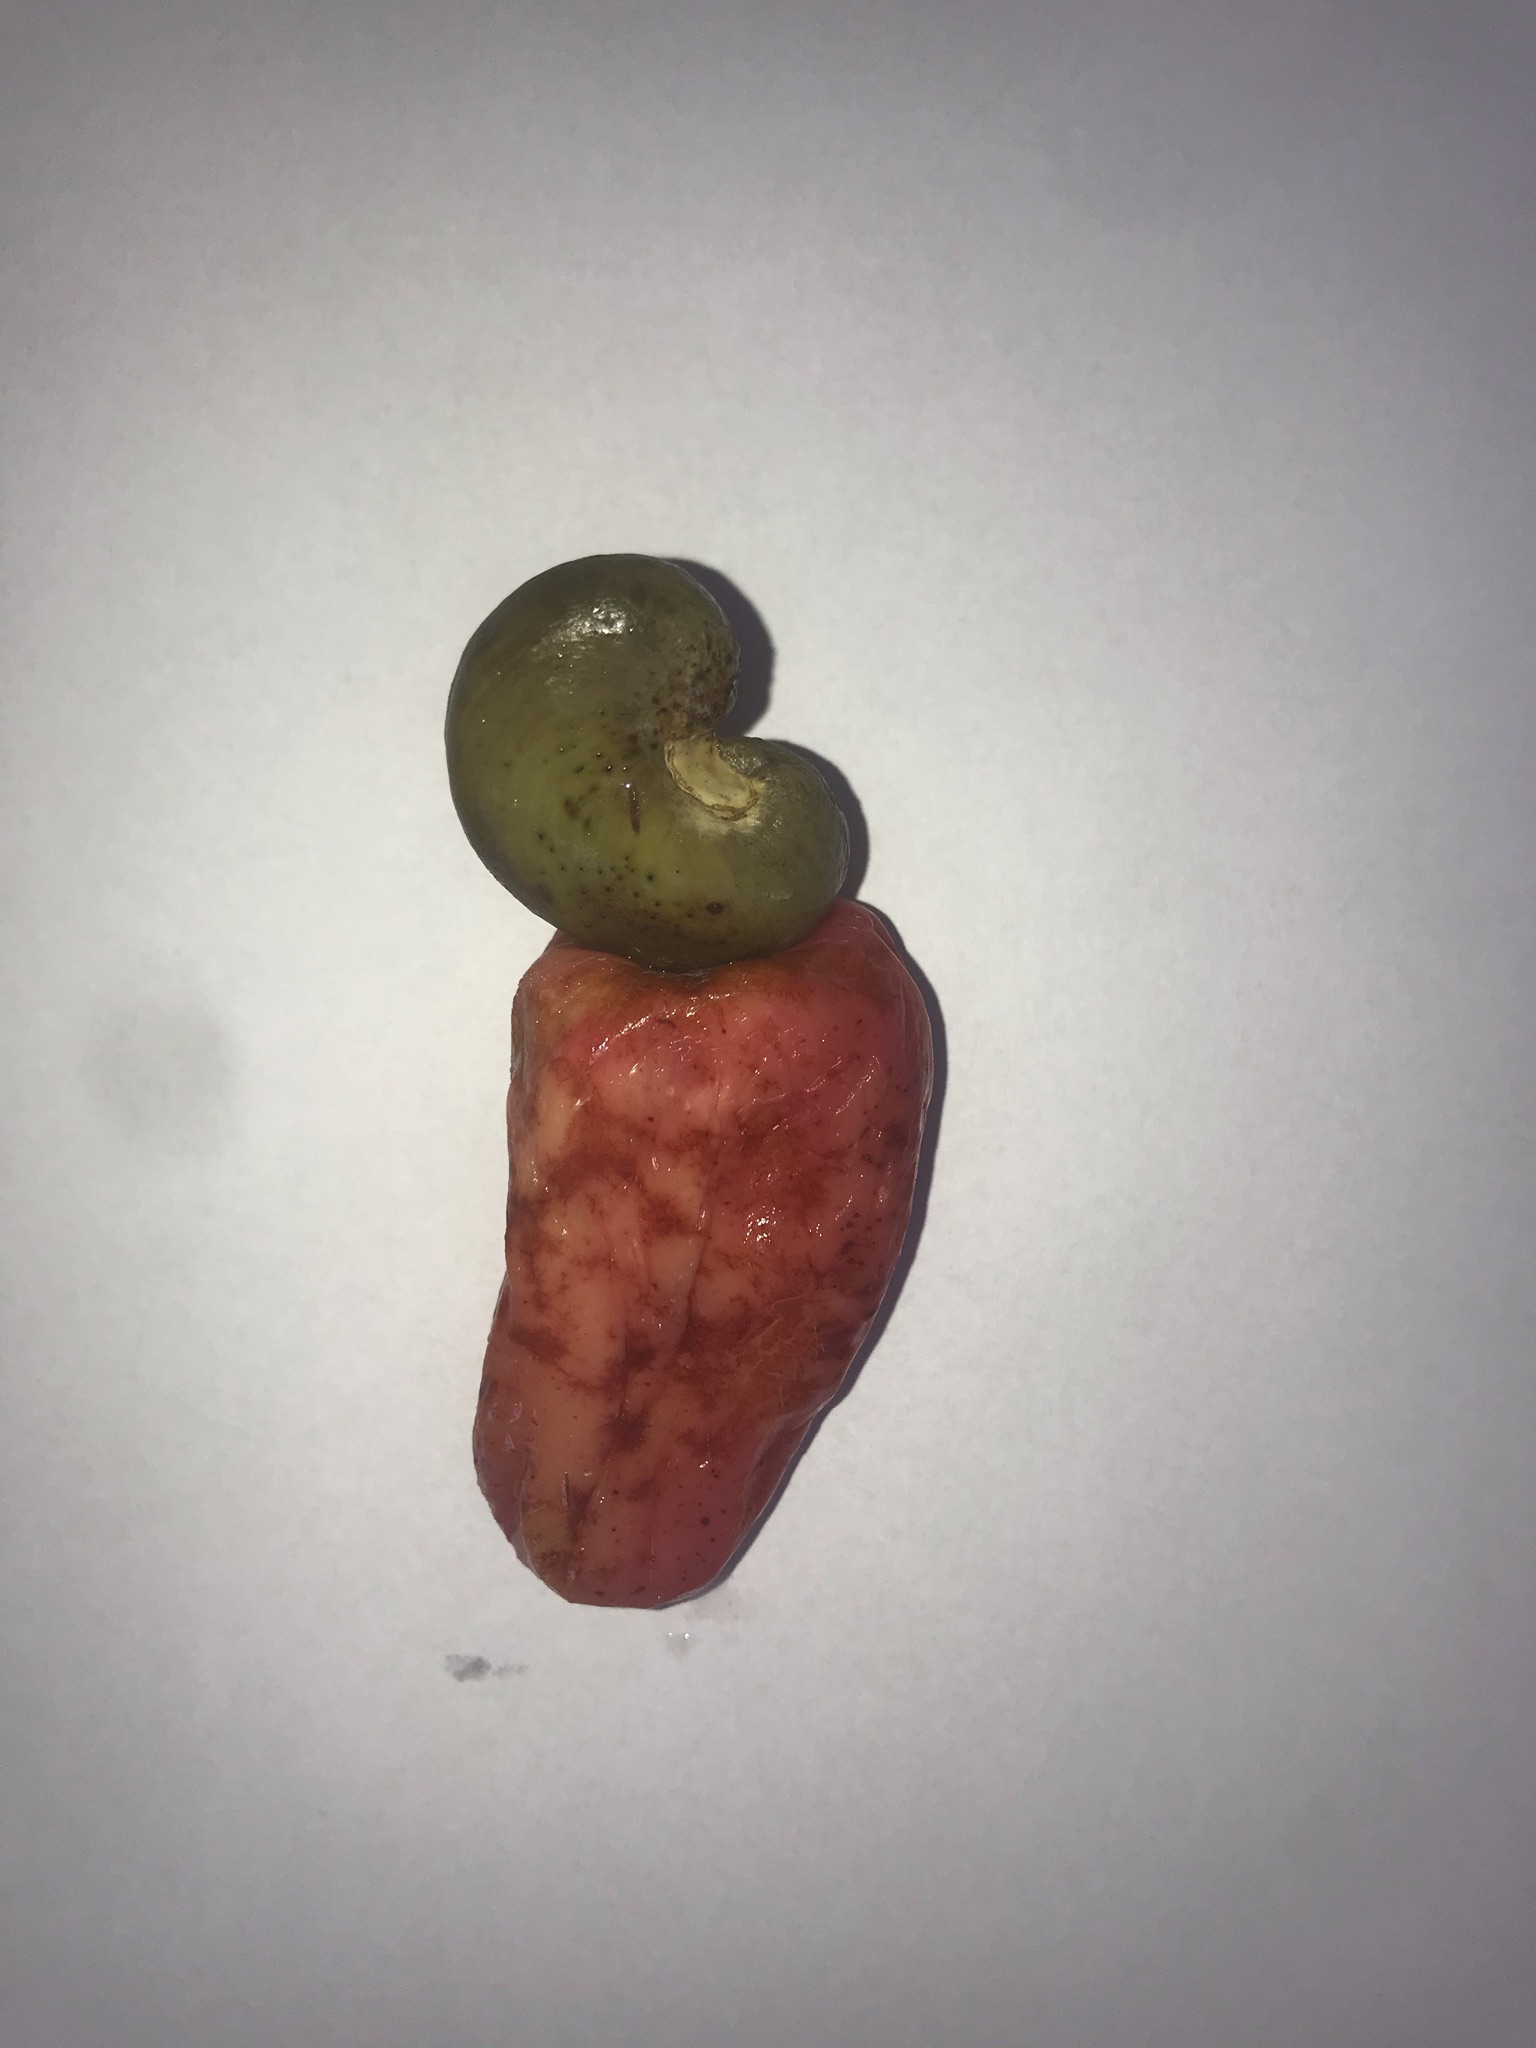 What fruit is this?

caju vermelho
